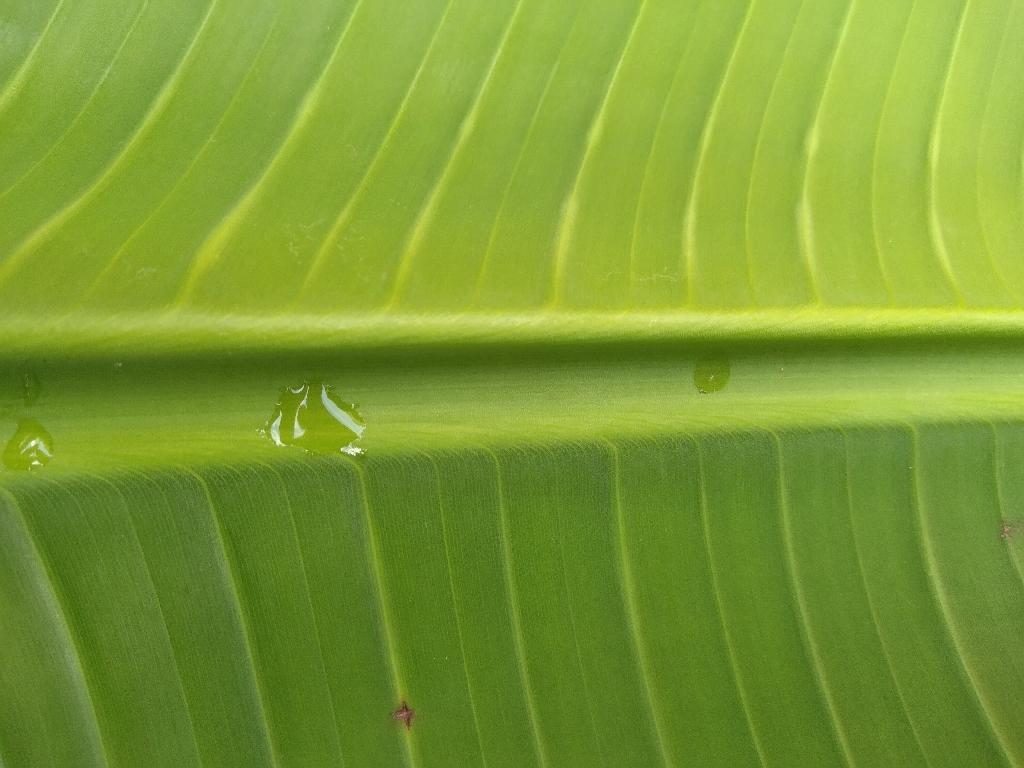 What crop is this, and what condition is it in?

banana, healthy
